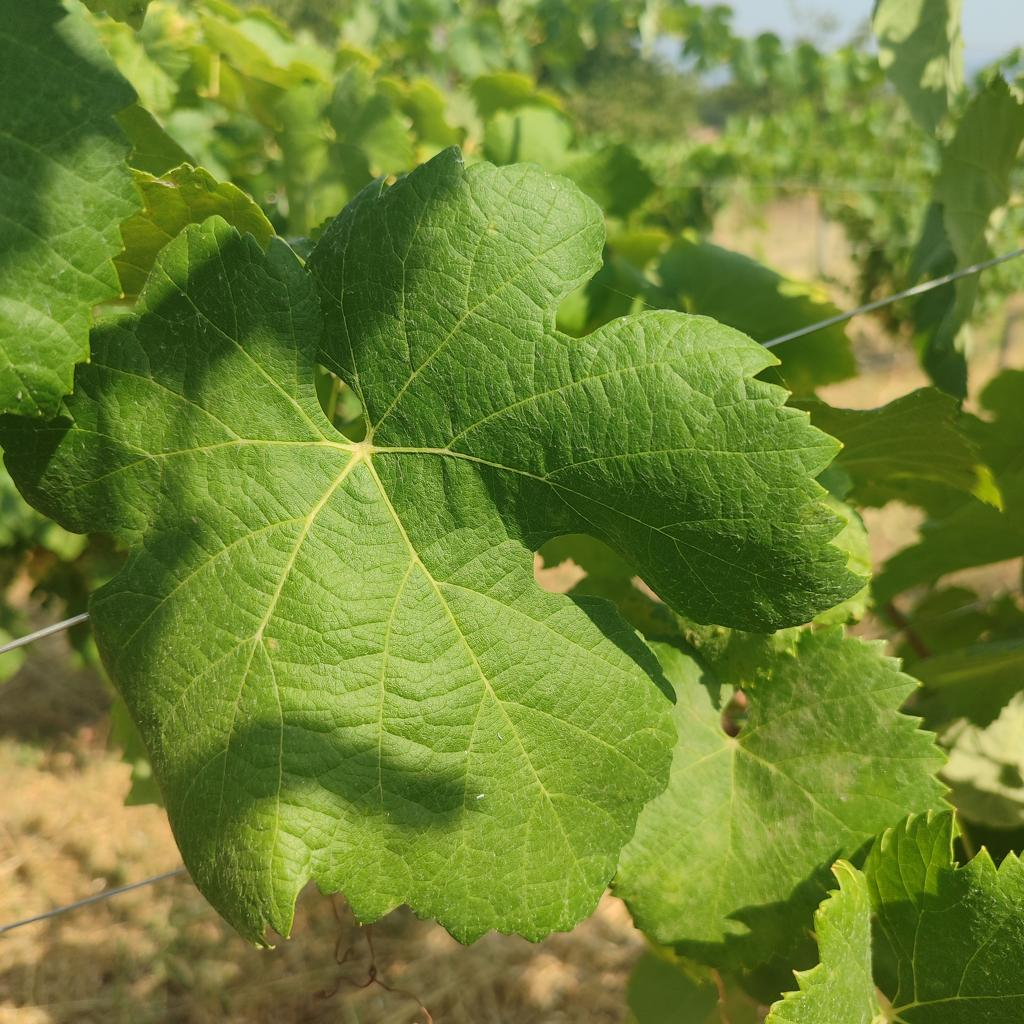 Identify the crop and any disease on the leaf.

grapevine, healthy
